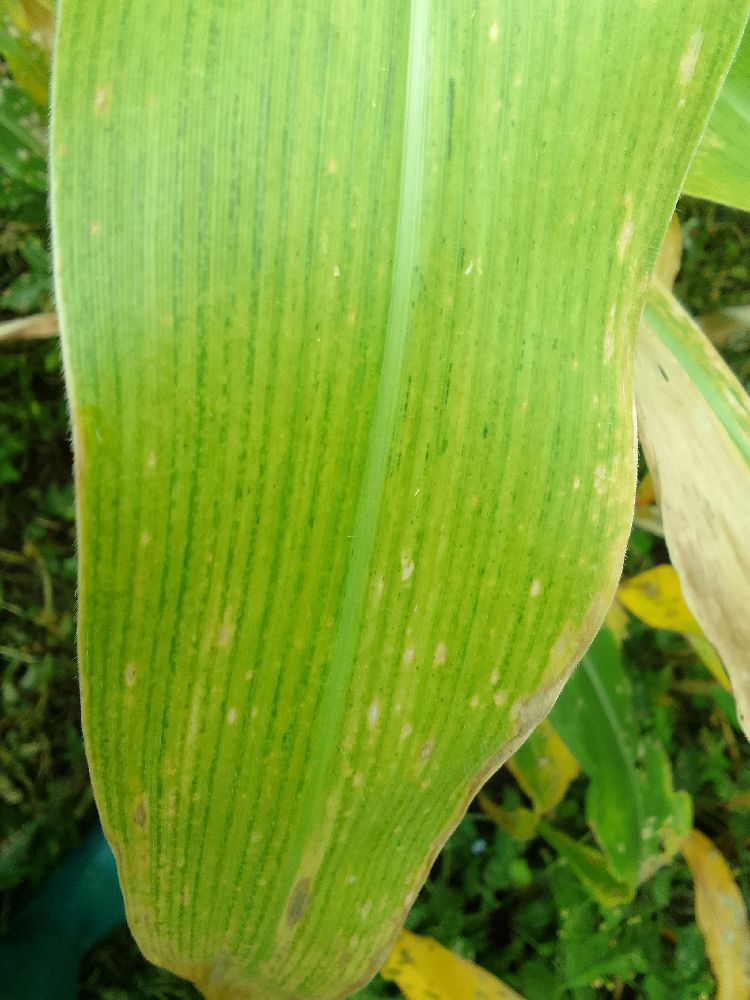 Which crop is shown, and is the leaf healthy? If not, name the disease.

maize, maize lethal necrosis
